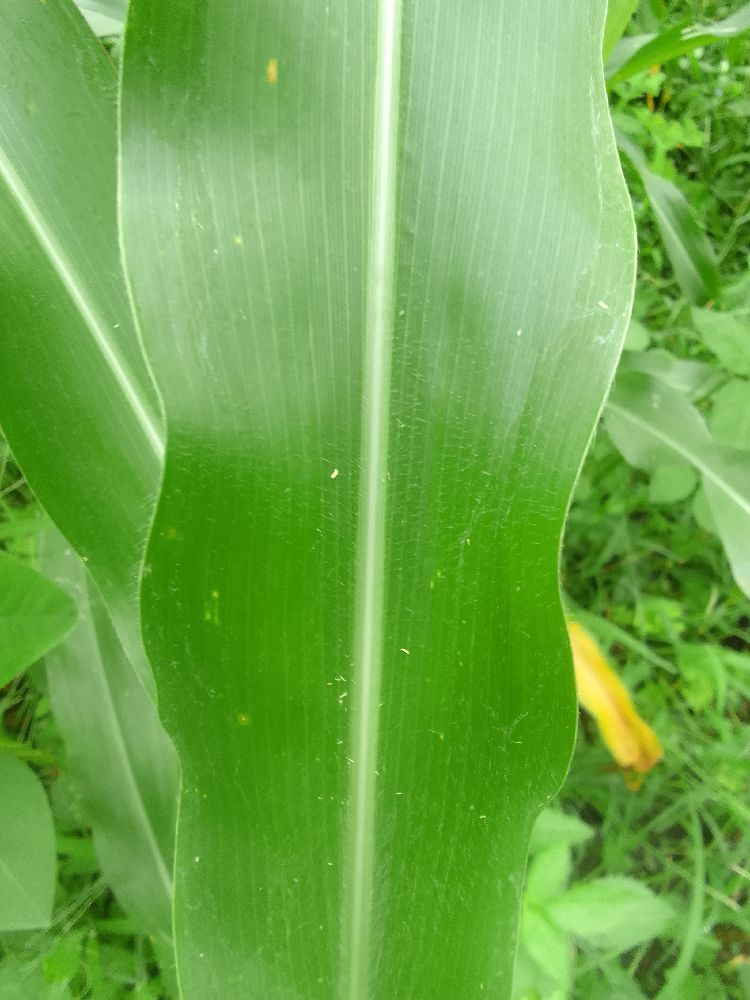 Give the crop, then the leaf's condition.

maize, healthy
